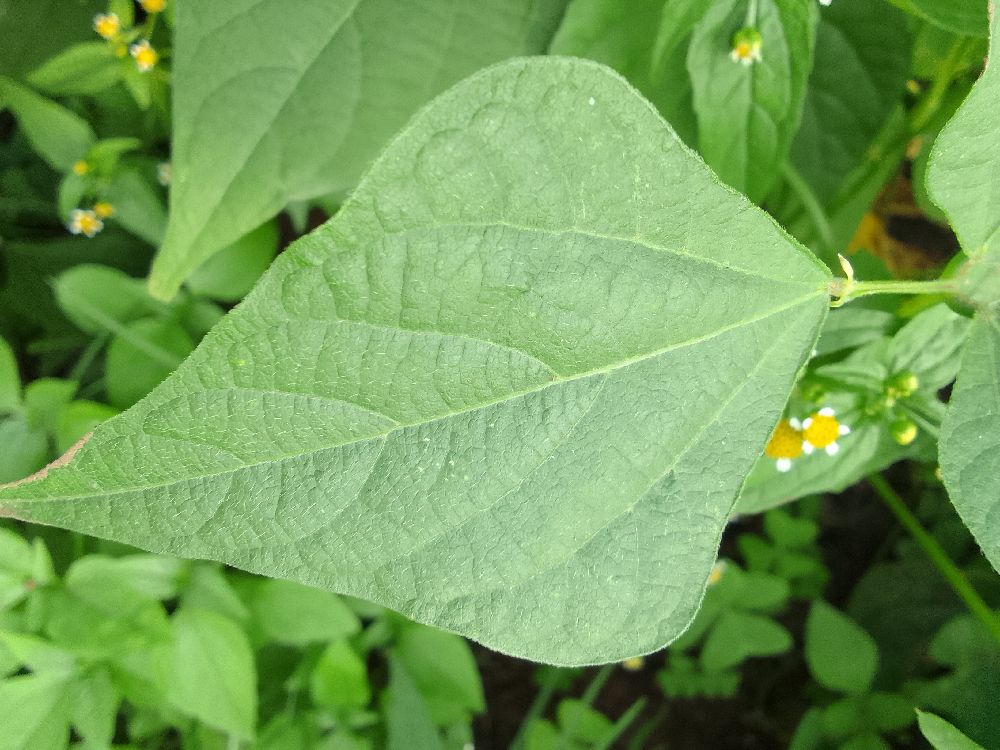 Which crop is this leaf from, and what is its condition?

common bean, healthy
